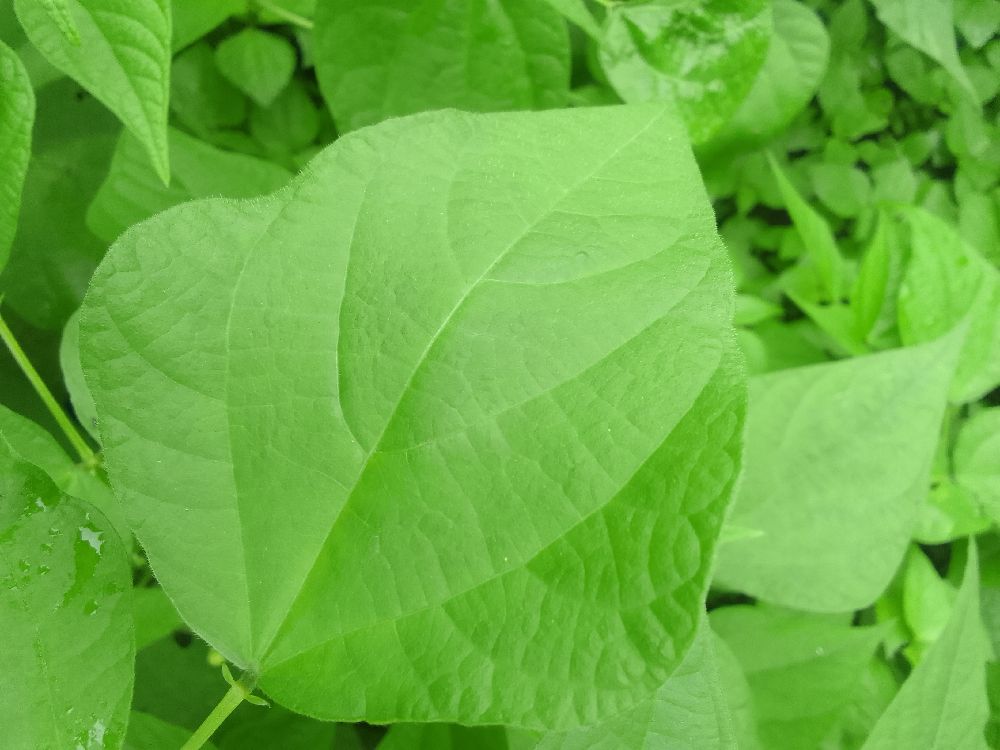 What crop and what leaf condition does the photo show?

common bean, healthy
